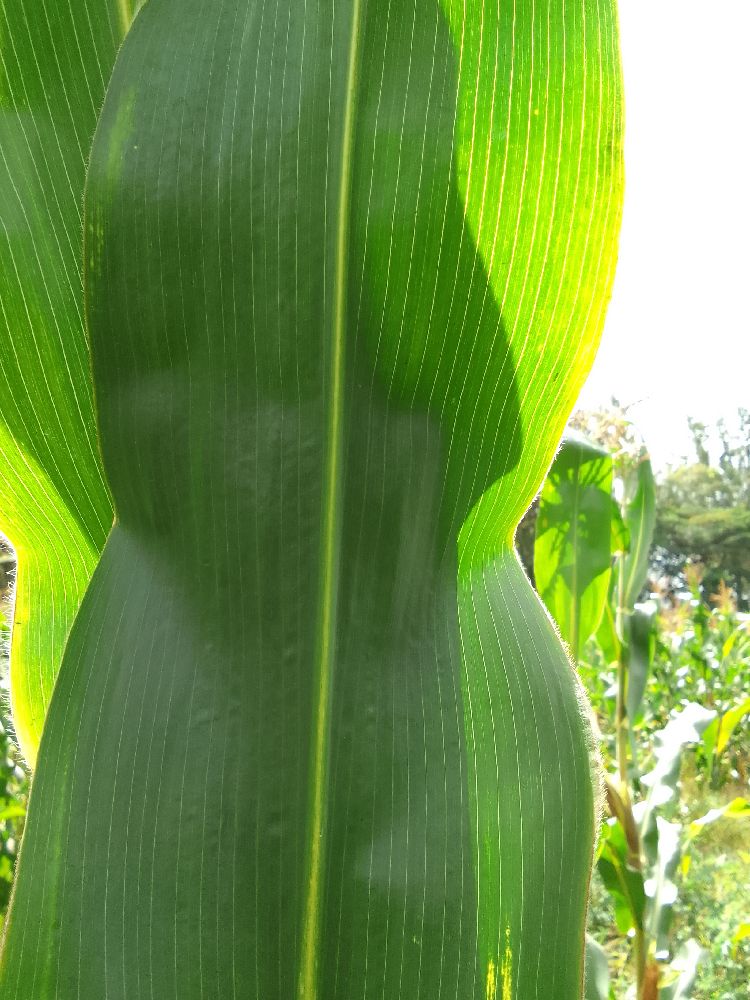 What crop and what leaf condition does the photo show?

maize, healthy
